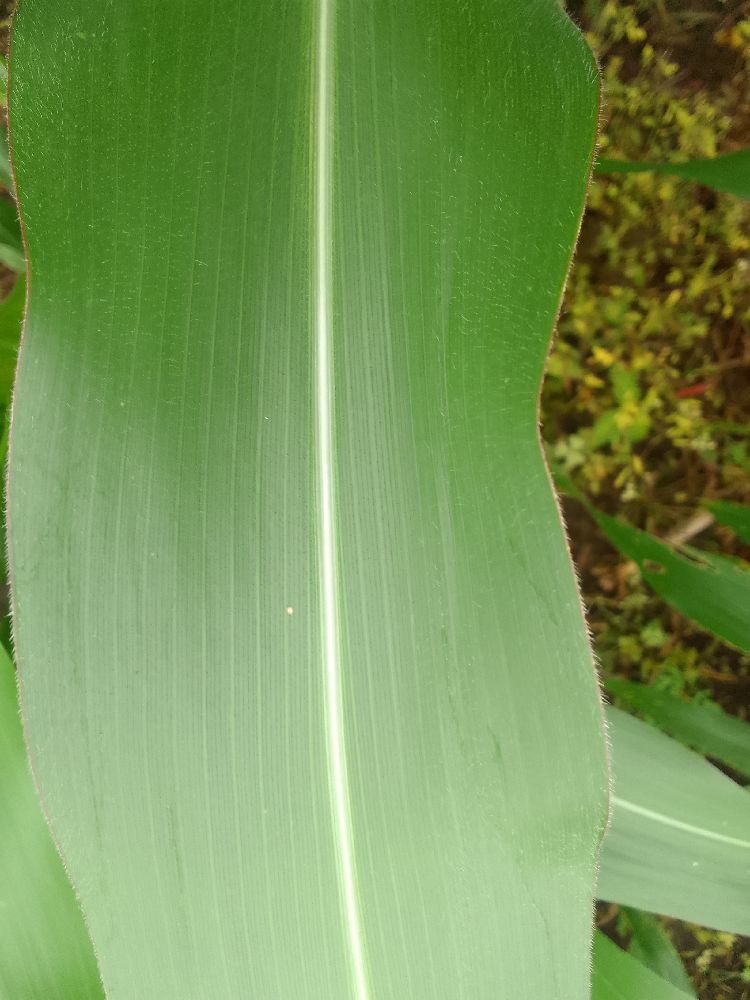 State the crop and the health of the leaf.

maize, healthy
